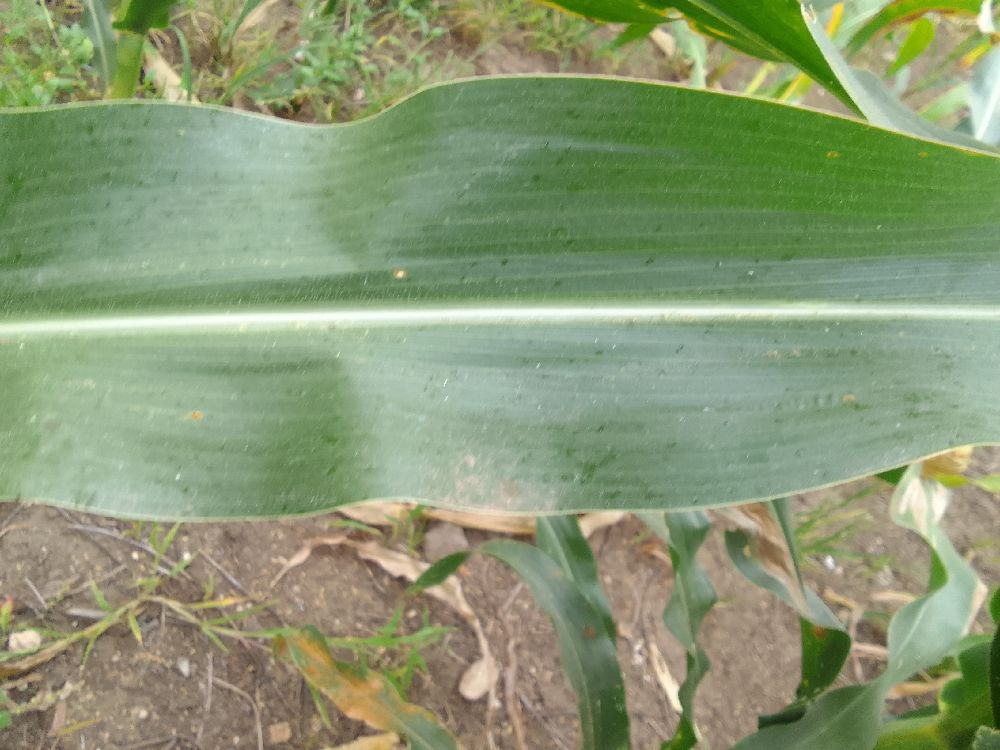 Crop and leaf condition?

maize, healthy
